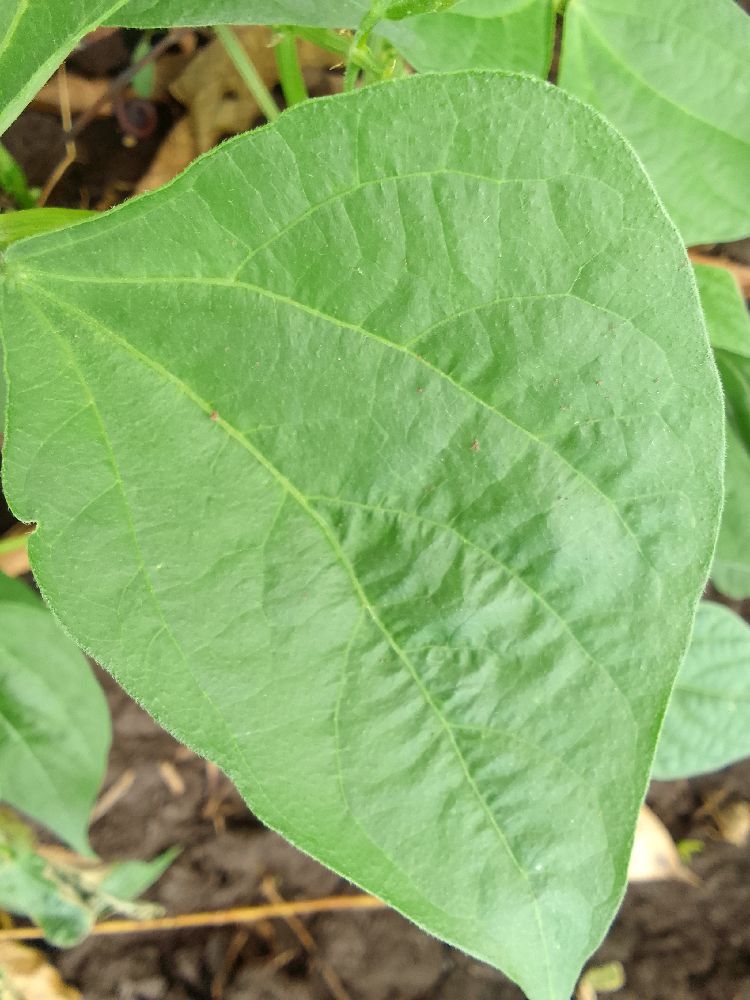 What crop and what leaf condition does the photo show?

common bean, healthy
